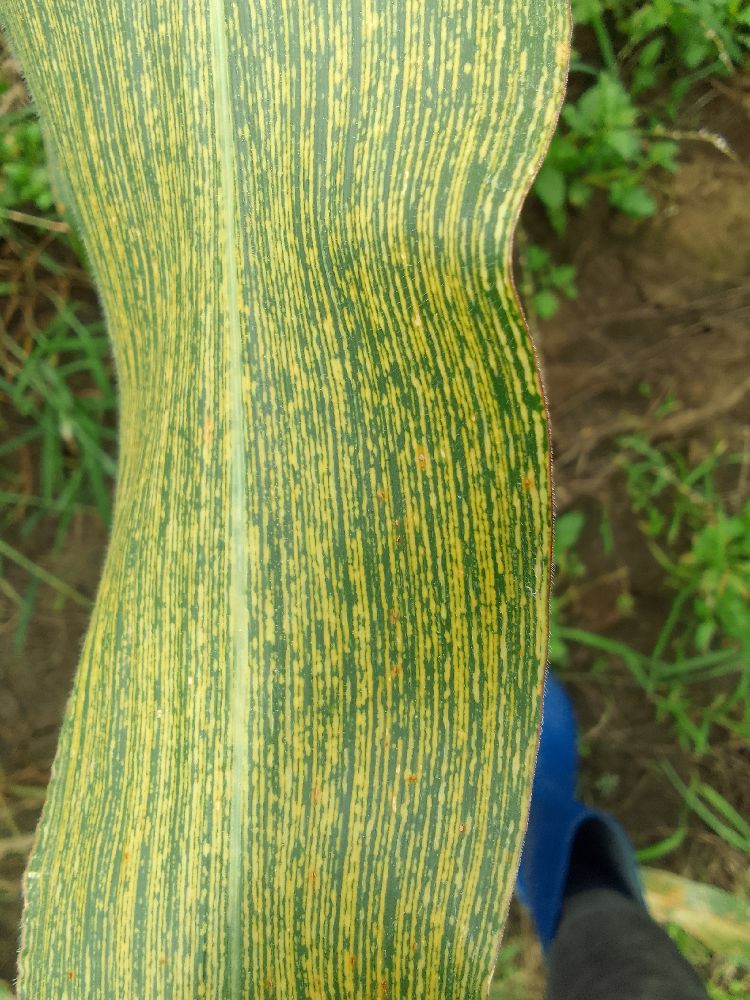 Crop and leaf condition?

maize, maize streak virus
